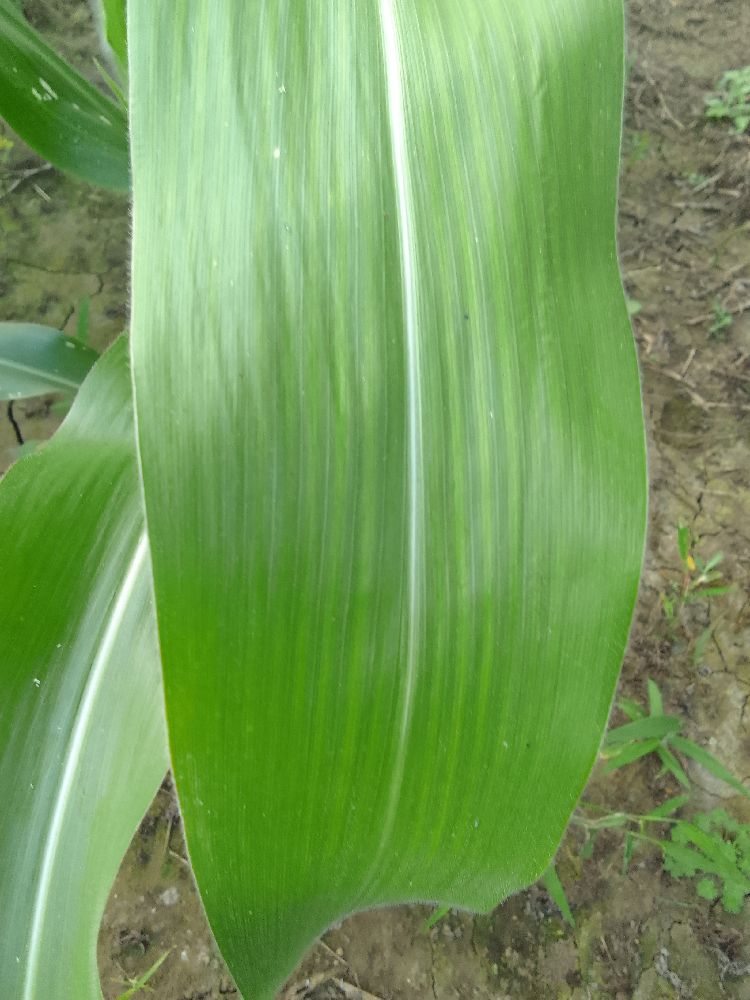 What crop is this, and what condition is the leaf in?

maize, healthy
